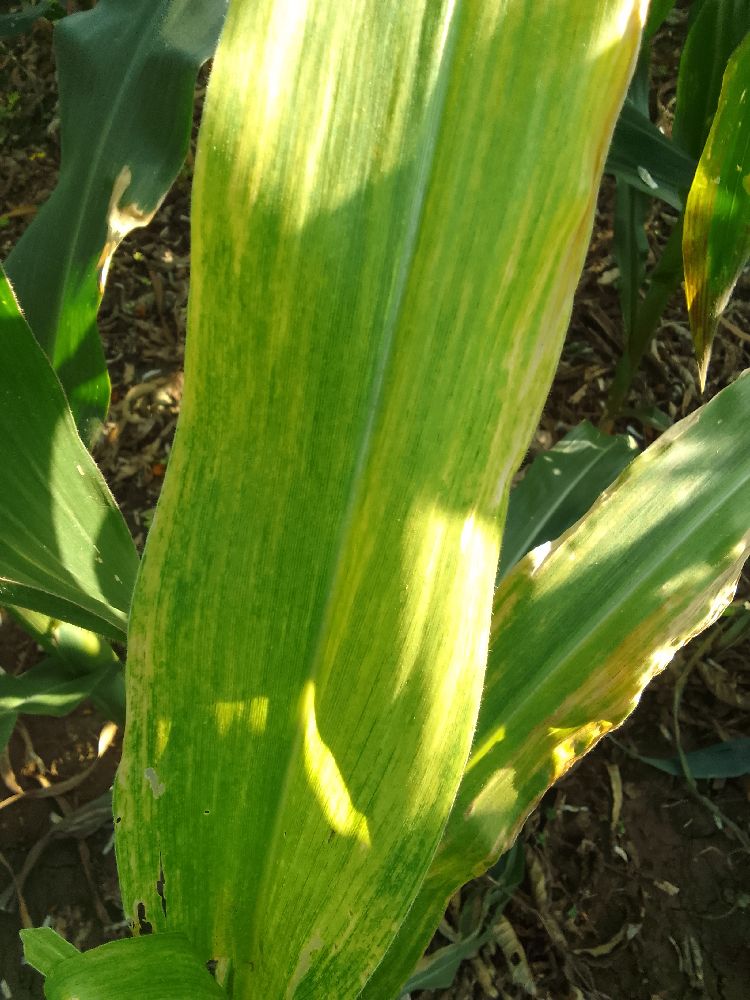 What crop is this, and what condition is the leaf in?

maize, maize lethal necrosis
